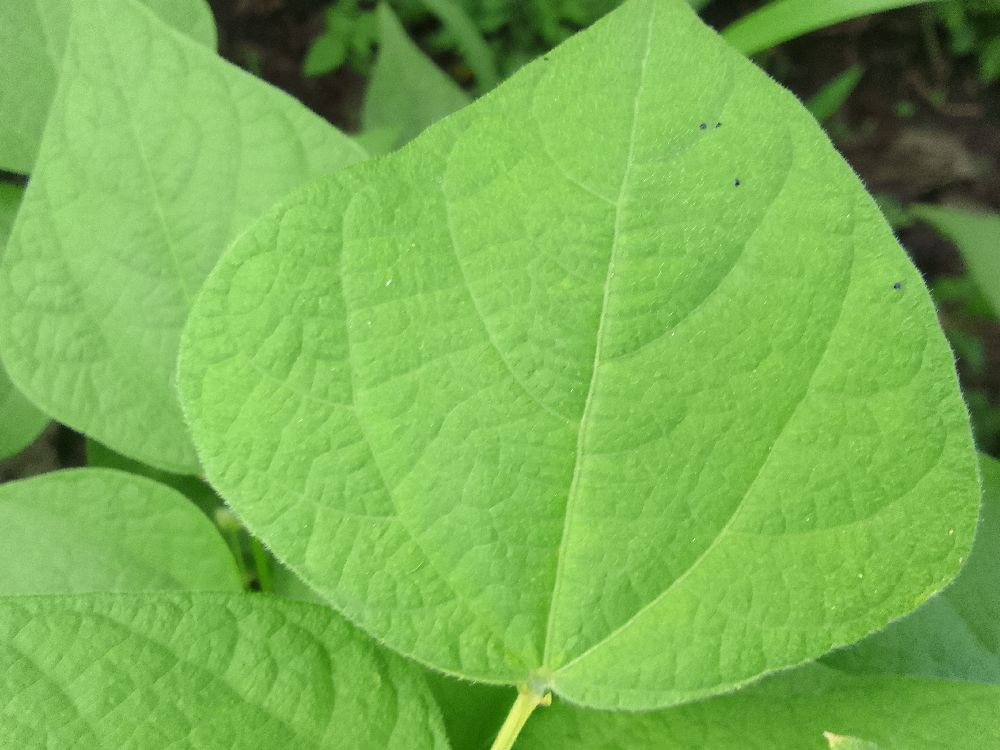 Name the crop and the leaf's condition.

common bean, healthy
